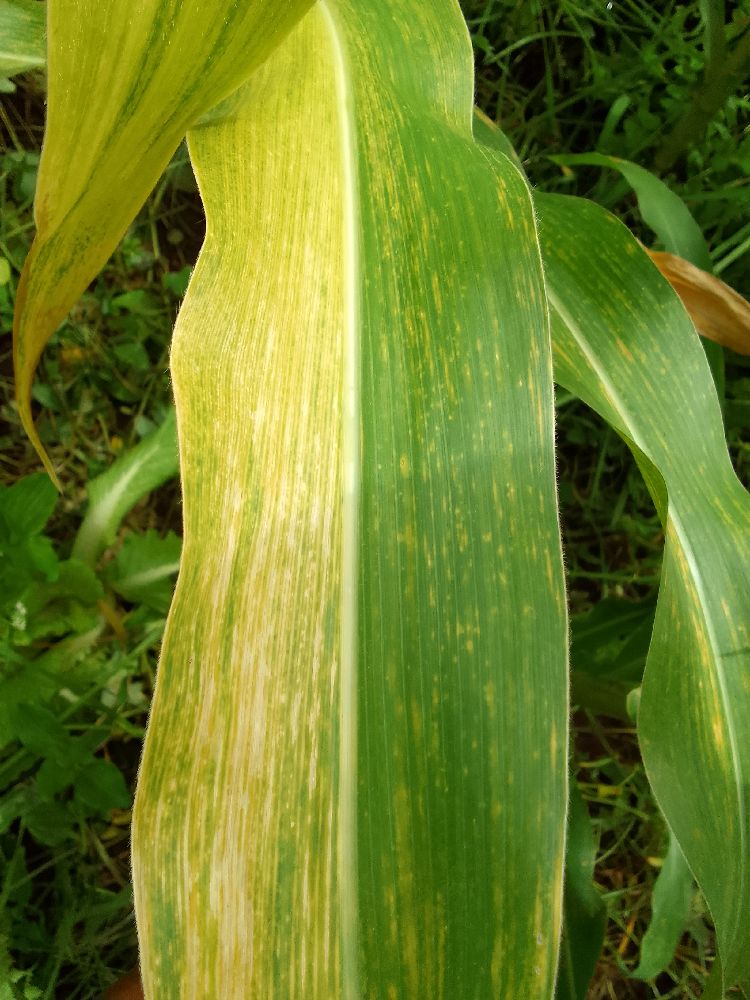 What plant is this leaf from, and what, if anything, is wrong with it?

maize, maize lethal necrosis
